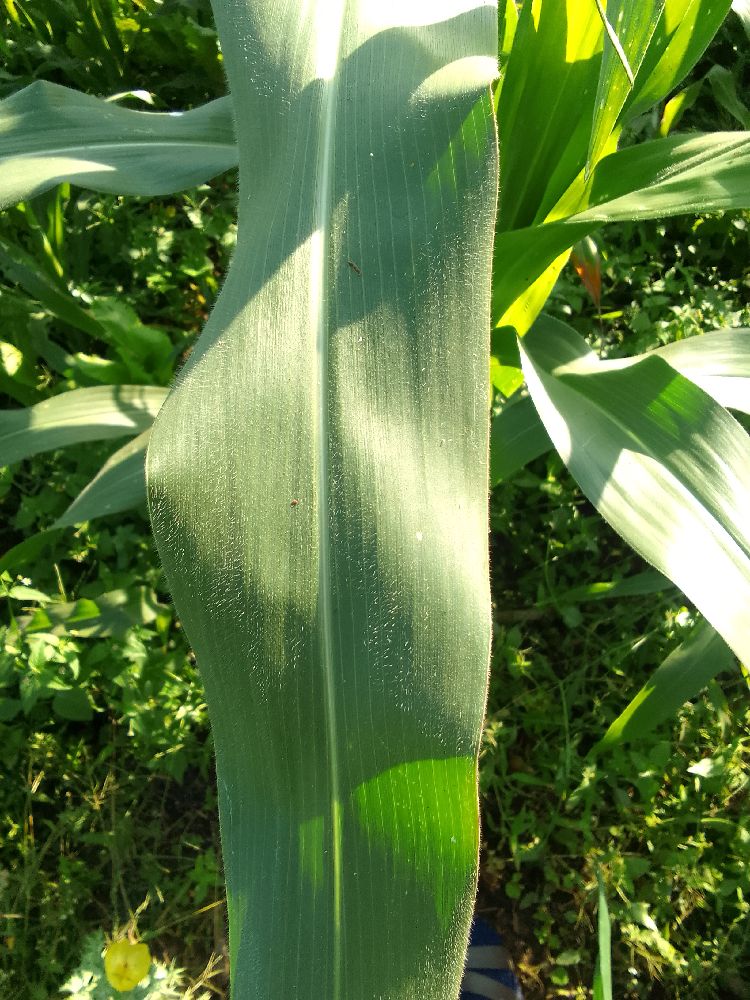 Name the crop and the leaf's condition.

maize, healthy
